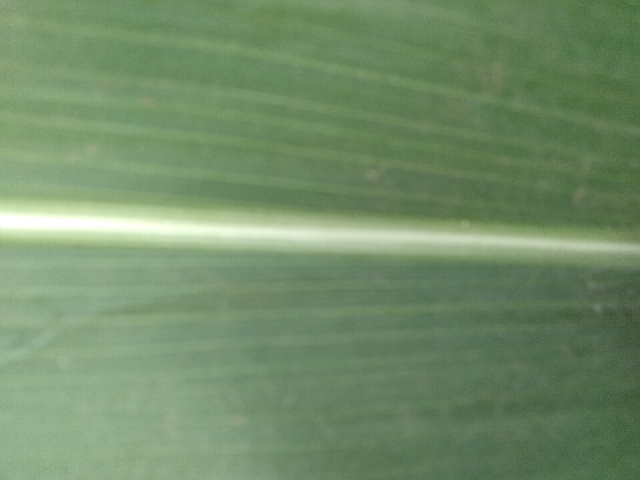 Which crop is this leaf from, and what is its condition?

maize, healthy
